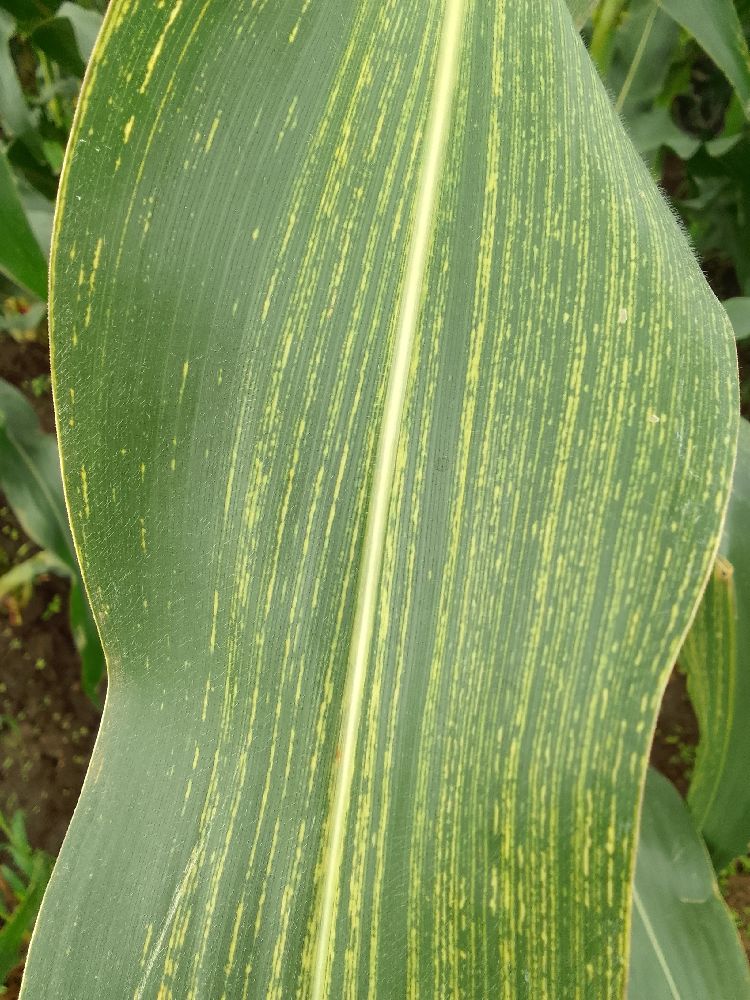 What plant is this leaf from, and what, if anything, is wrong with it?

maize, maize streak virus
